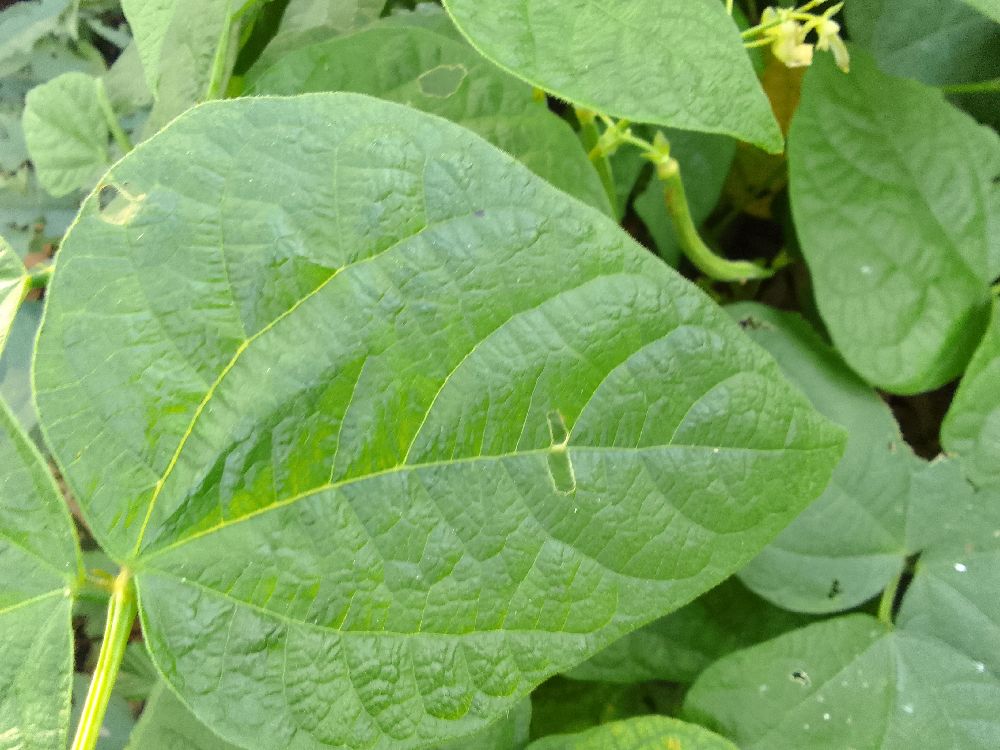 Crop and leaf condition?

common bean, healthy
